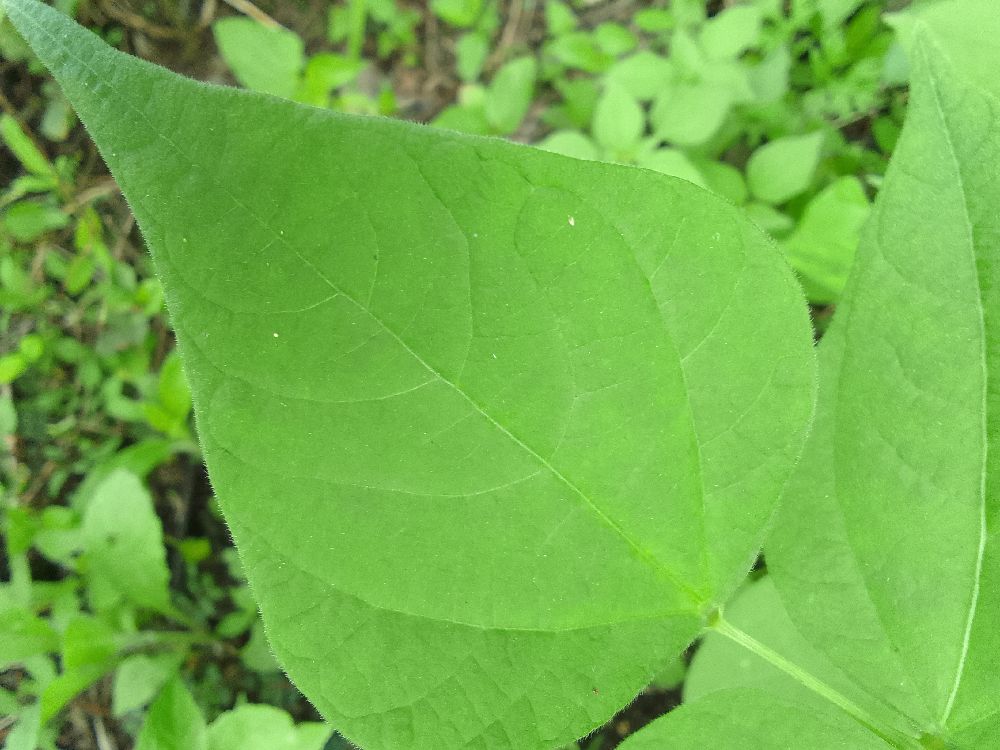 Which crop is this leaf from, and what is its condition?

common bean, healthy
